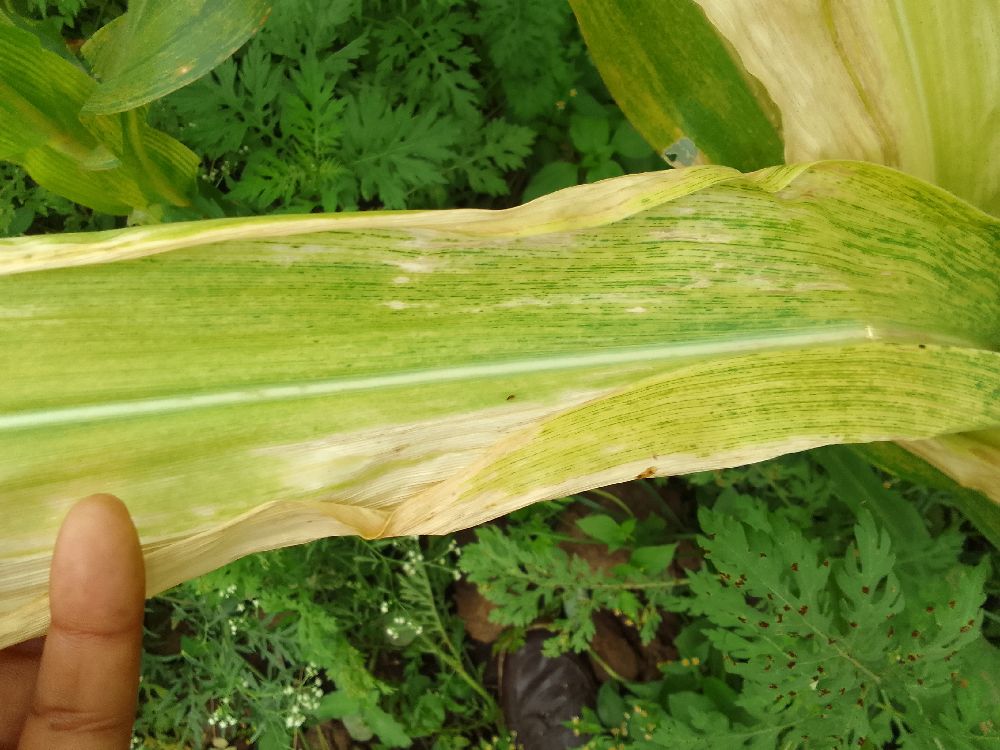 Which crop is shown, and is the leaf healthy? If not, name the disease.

maize, maize lethal necrosis
